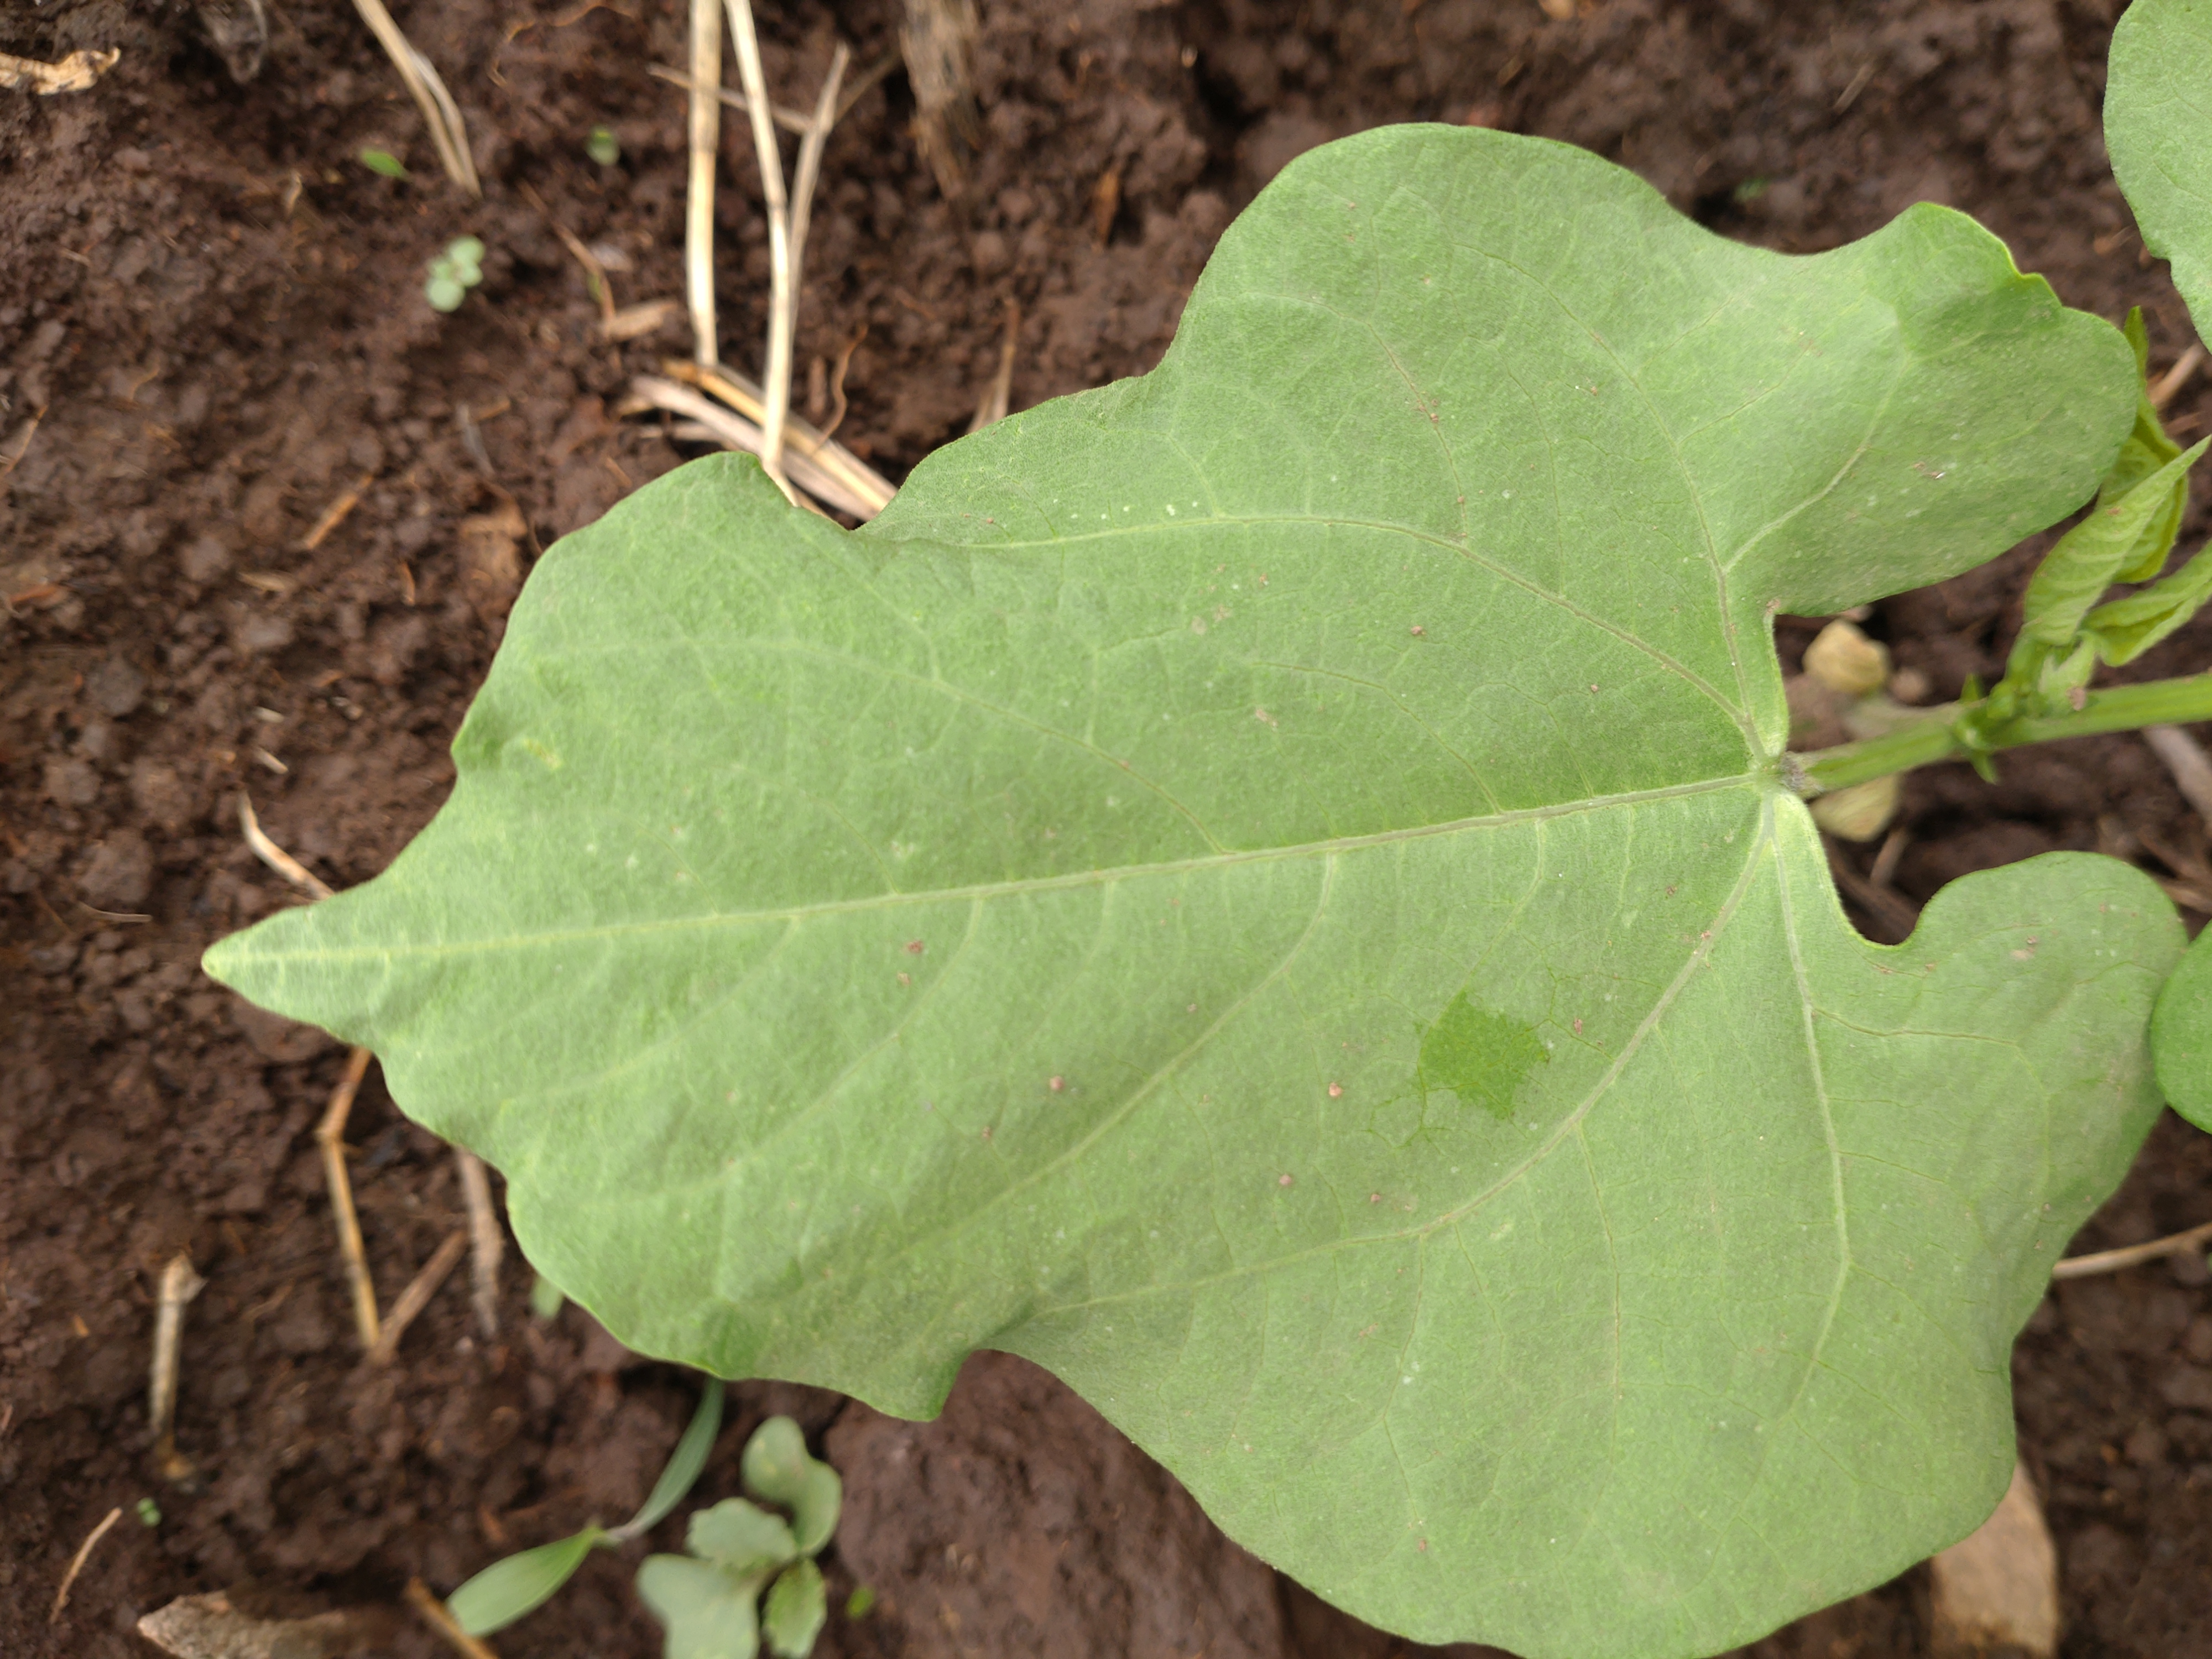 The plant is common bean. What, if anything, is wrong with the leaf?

healthy
